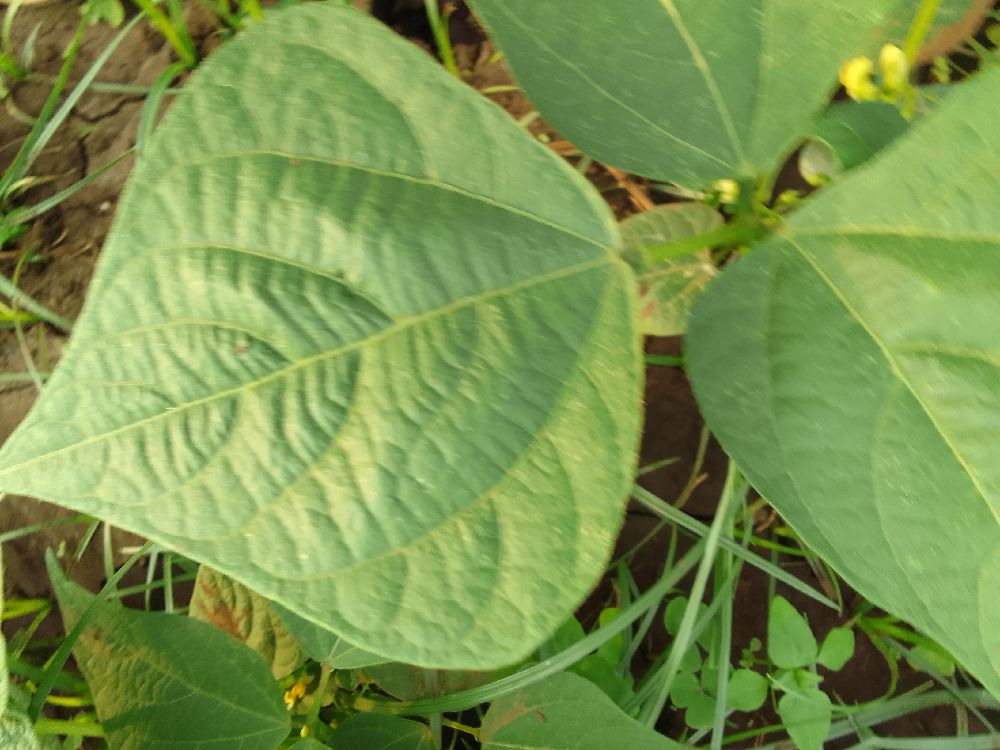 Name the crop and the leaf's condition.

common bean, healthy
